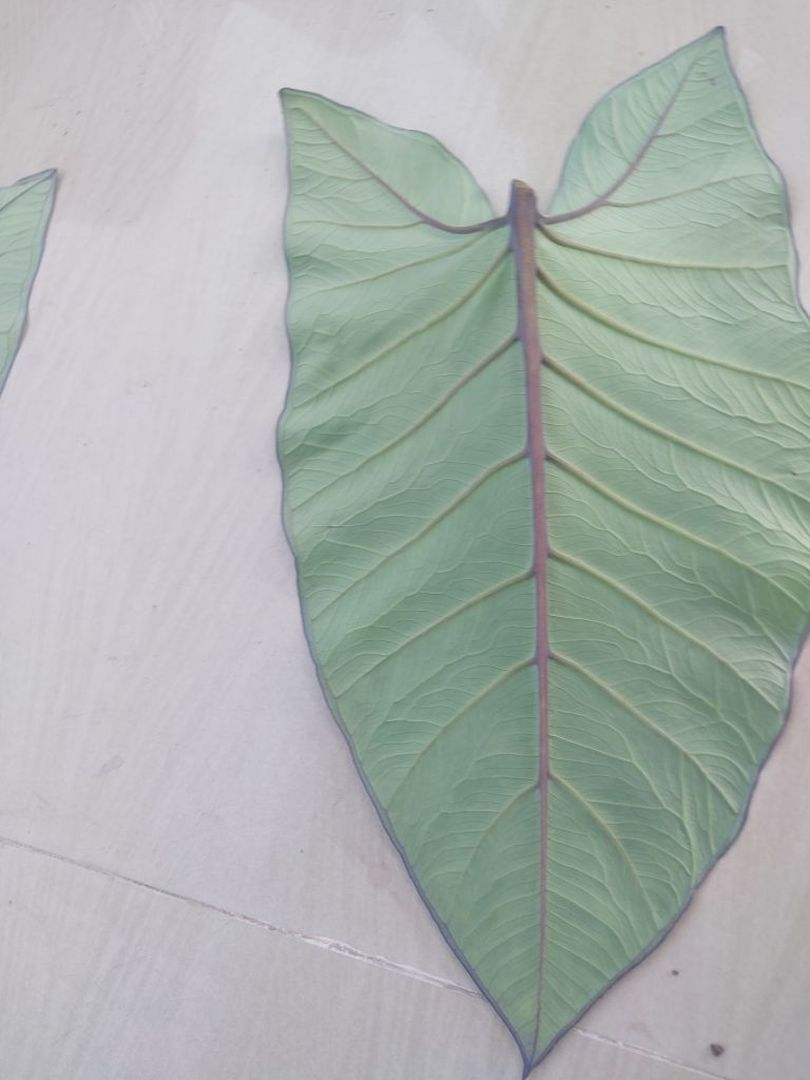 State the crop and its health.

taro, healthy
